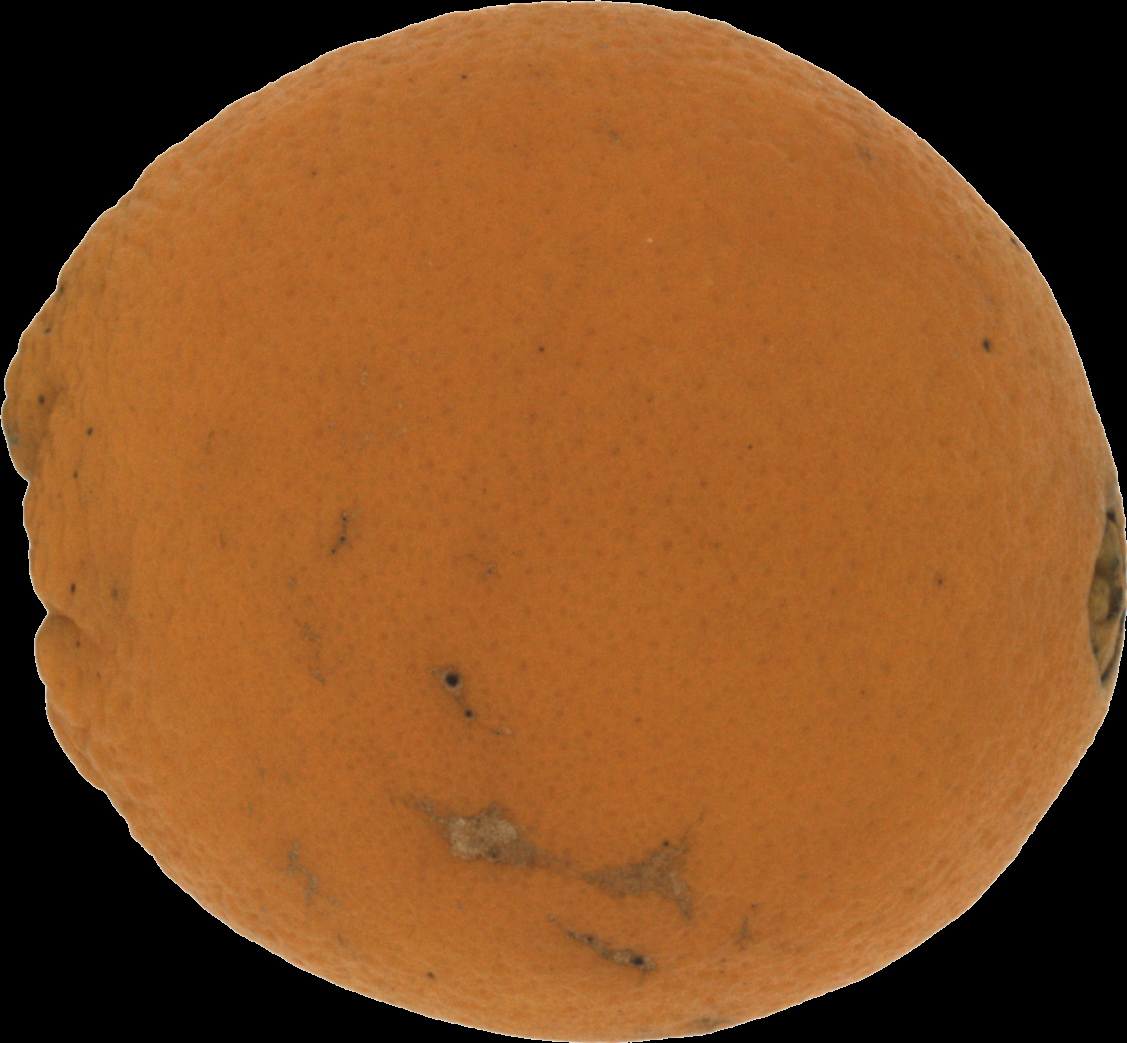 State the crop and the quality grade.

orange, bad
